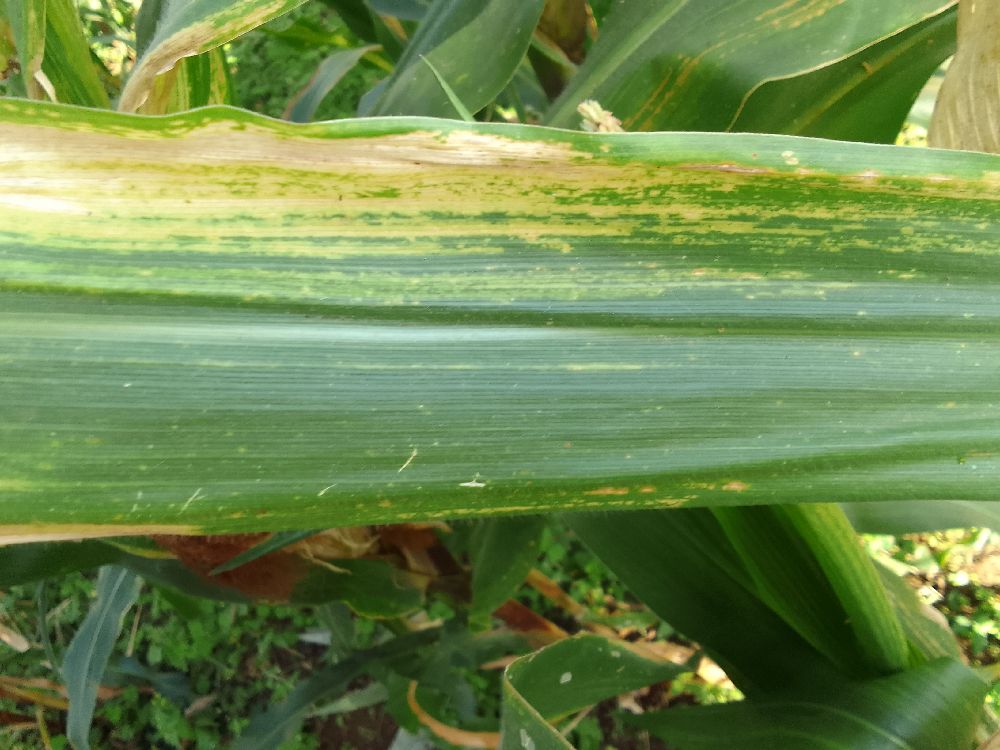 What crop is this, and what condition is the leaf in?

maize, maize lethal necrosis
